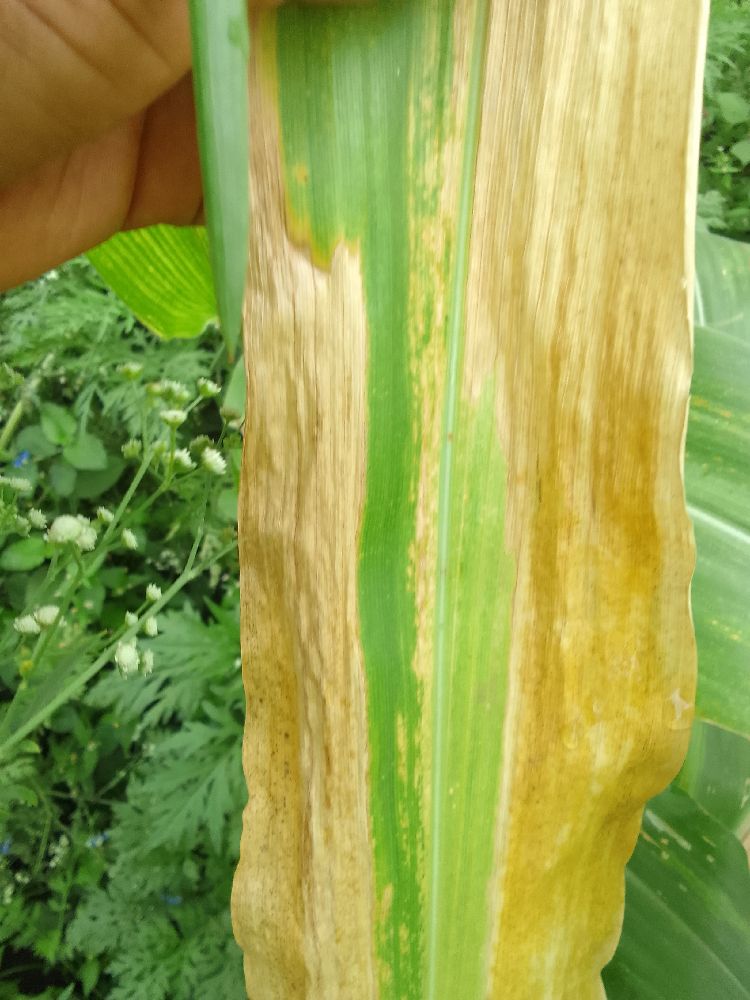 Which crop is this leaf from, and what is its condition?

maize, maize lethal necrosis
